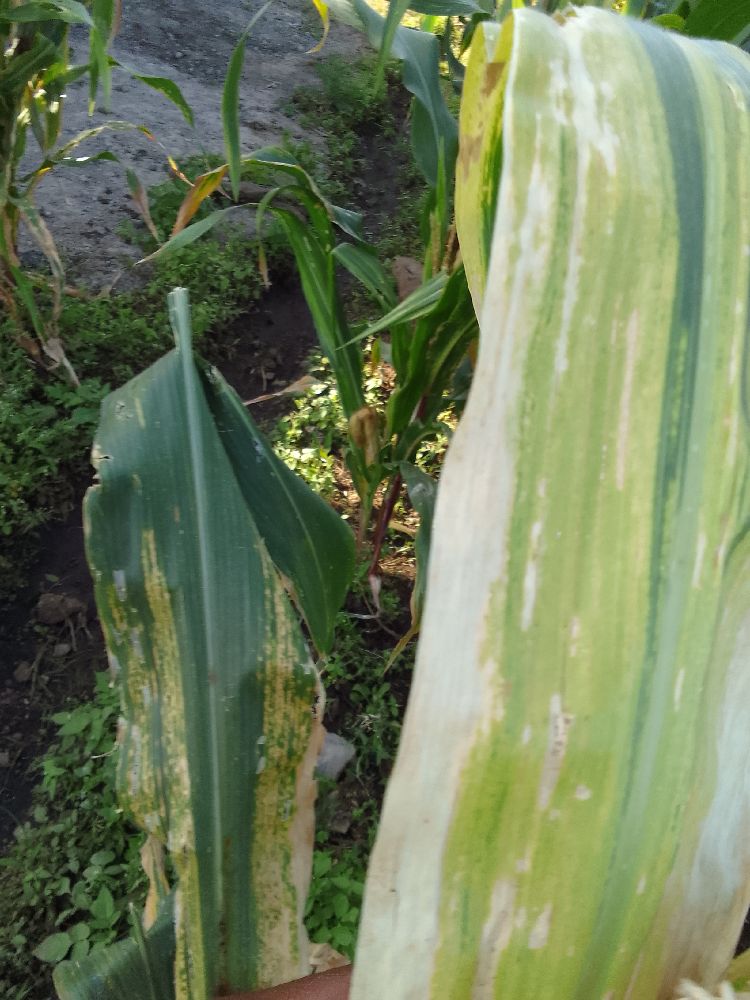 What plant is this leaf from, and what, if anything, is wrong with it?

maize, maize lethal necrosis
